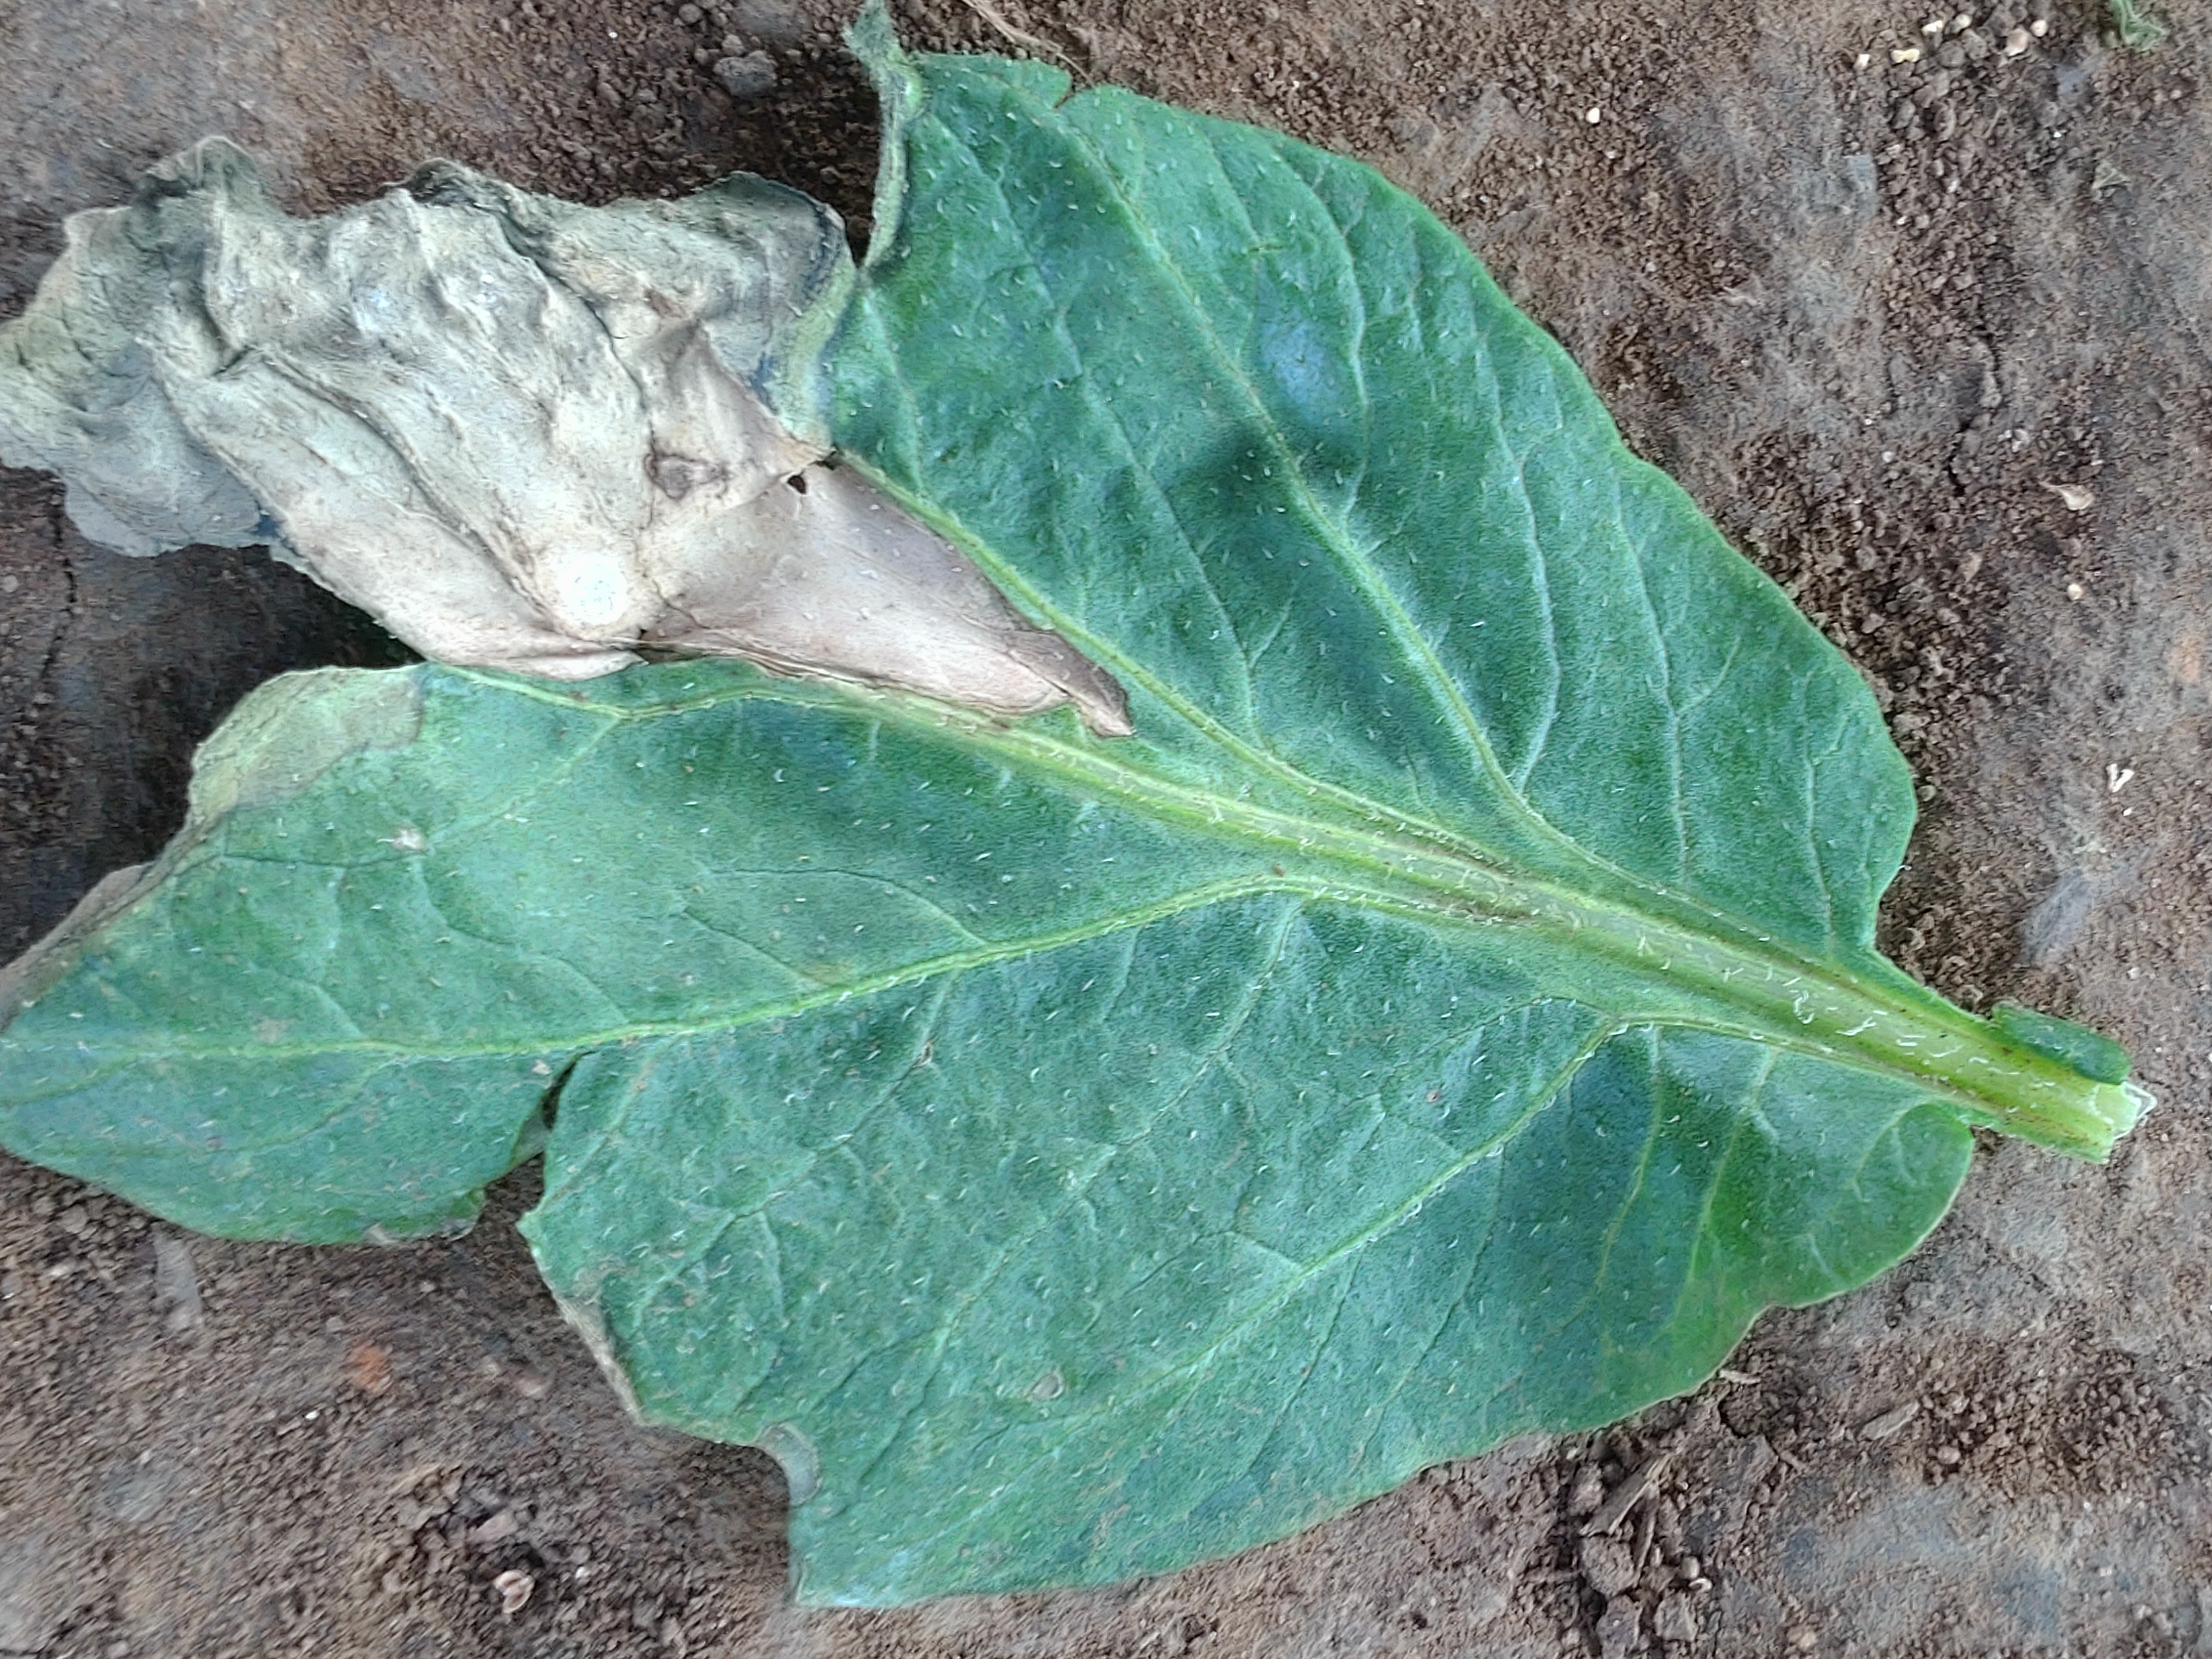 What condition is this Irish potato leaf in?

early blight
